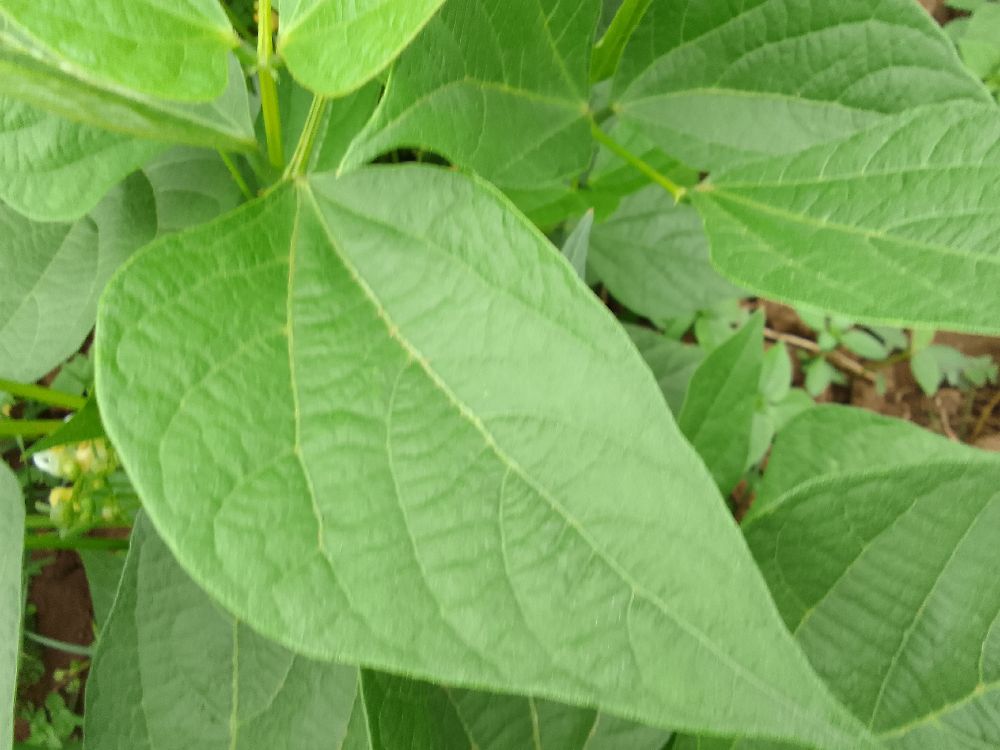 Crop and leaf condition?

common bean, healthy
